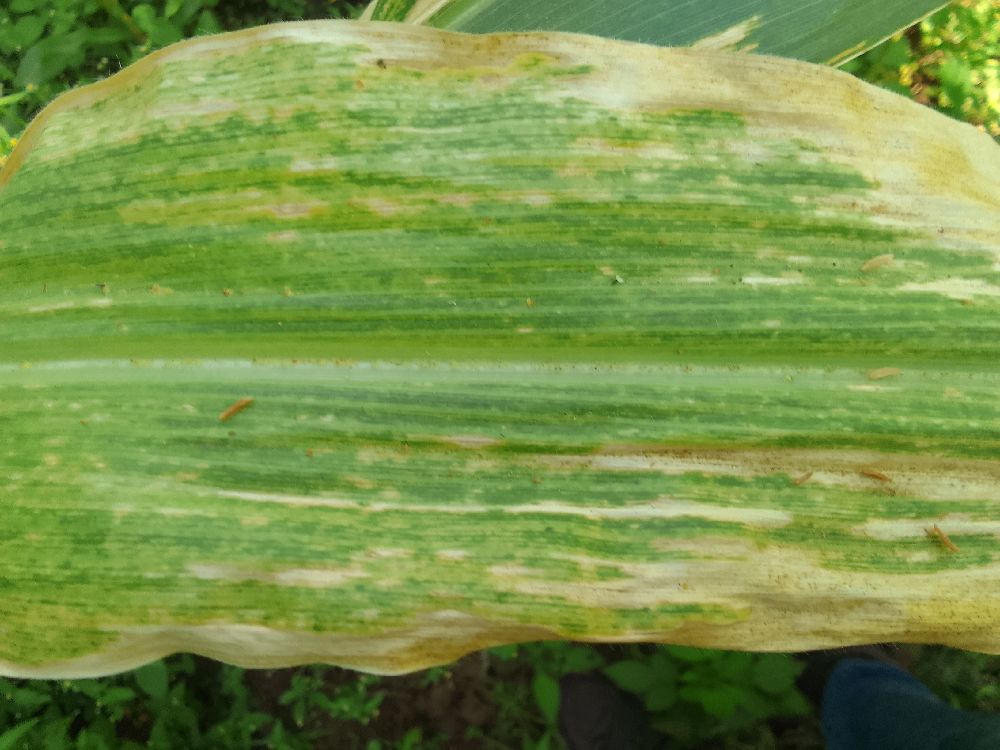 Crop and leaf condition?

maize, maize lethal necrosis
